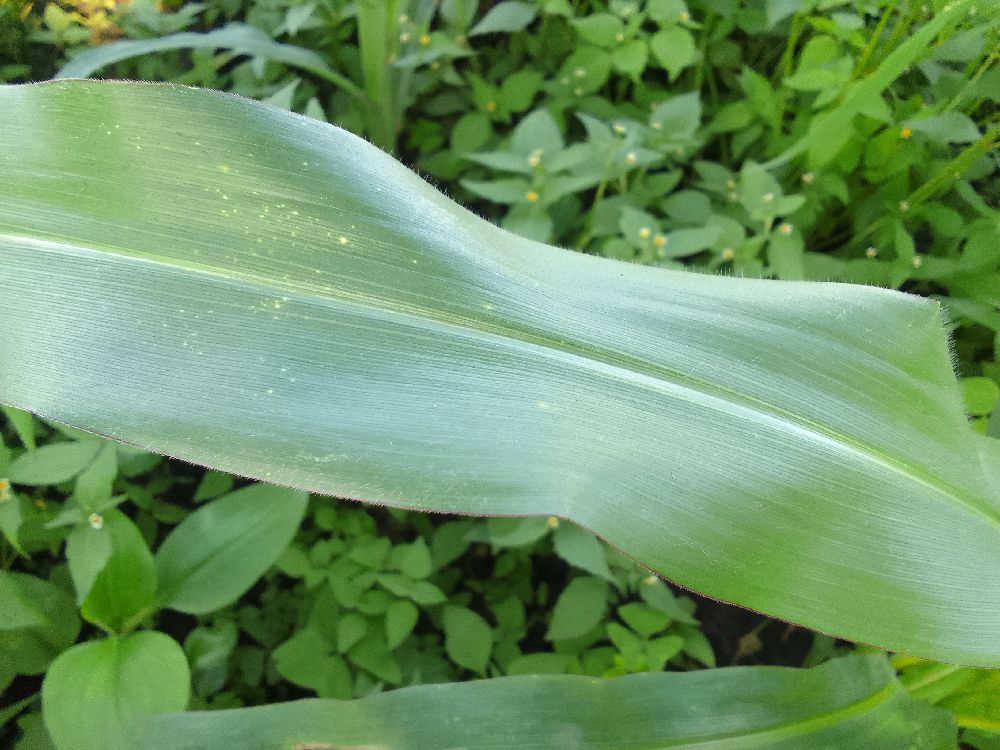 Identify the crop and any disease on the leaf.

maize, healthy
